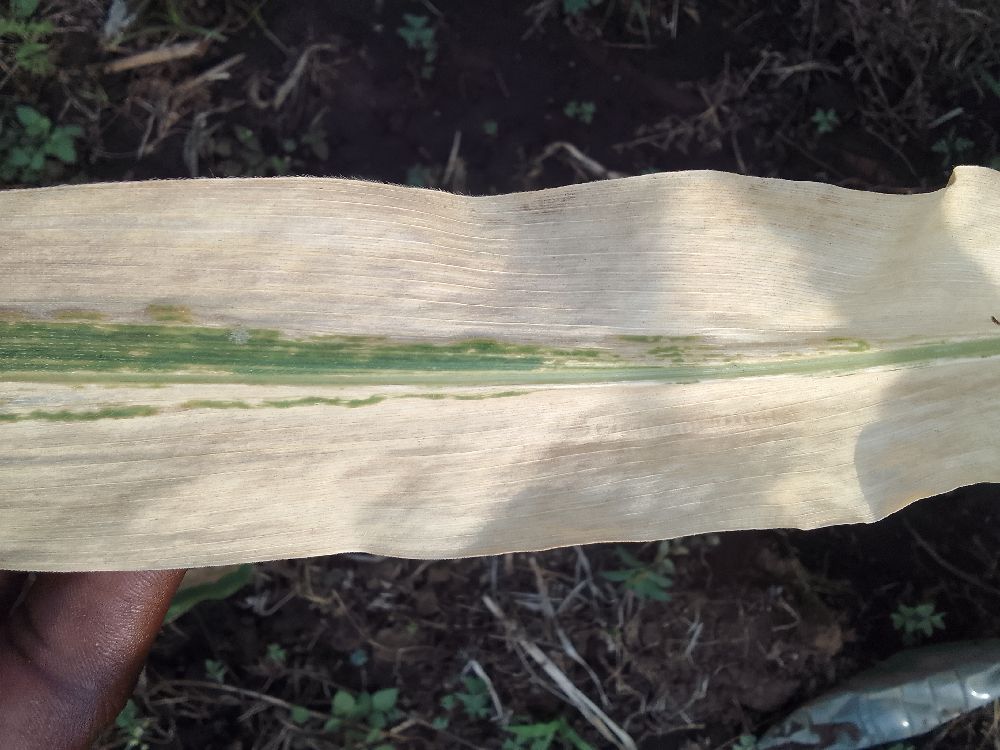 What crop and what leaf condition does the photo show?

maize, maize lethal necrosis
